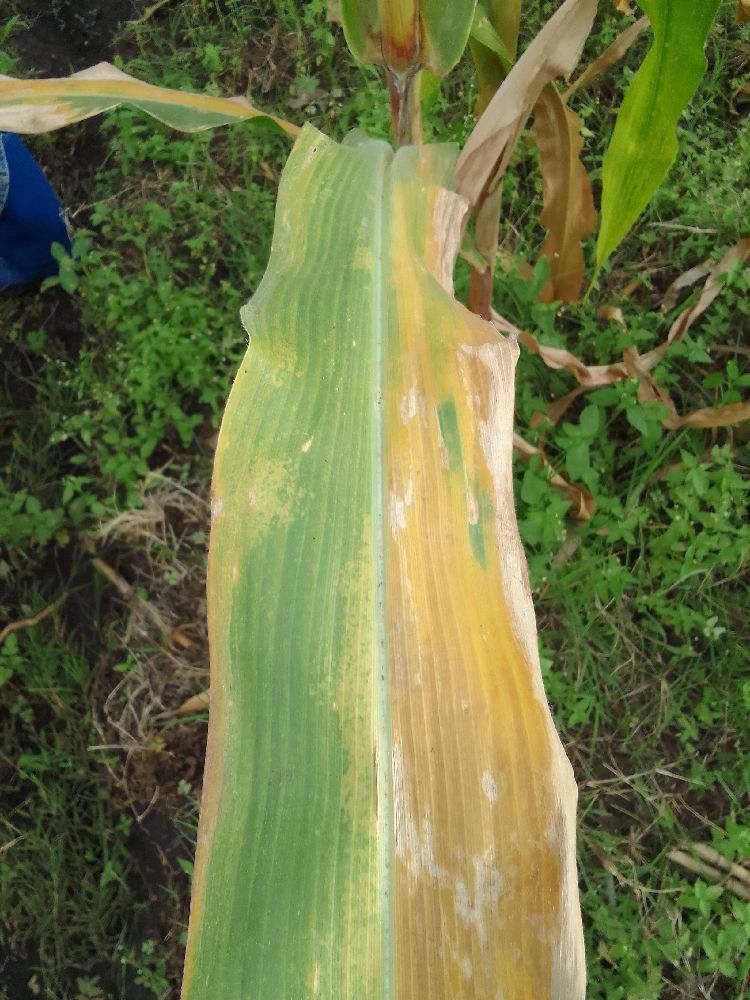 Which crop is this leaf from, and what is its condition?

maize, maize lethal necrosis
